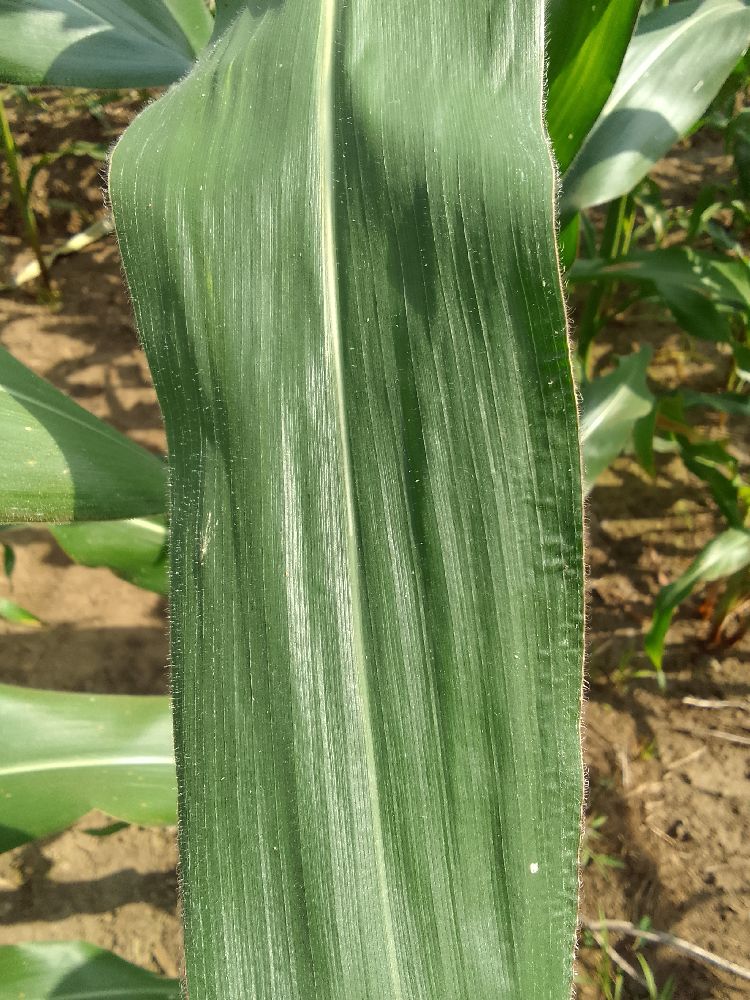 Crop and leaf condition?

maize, healthy
